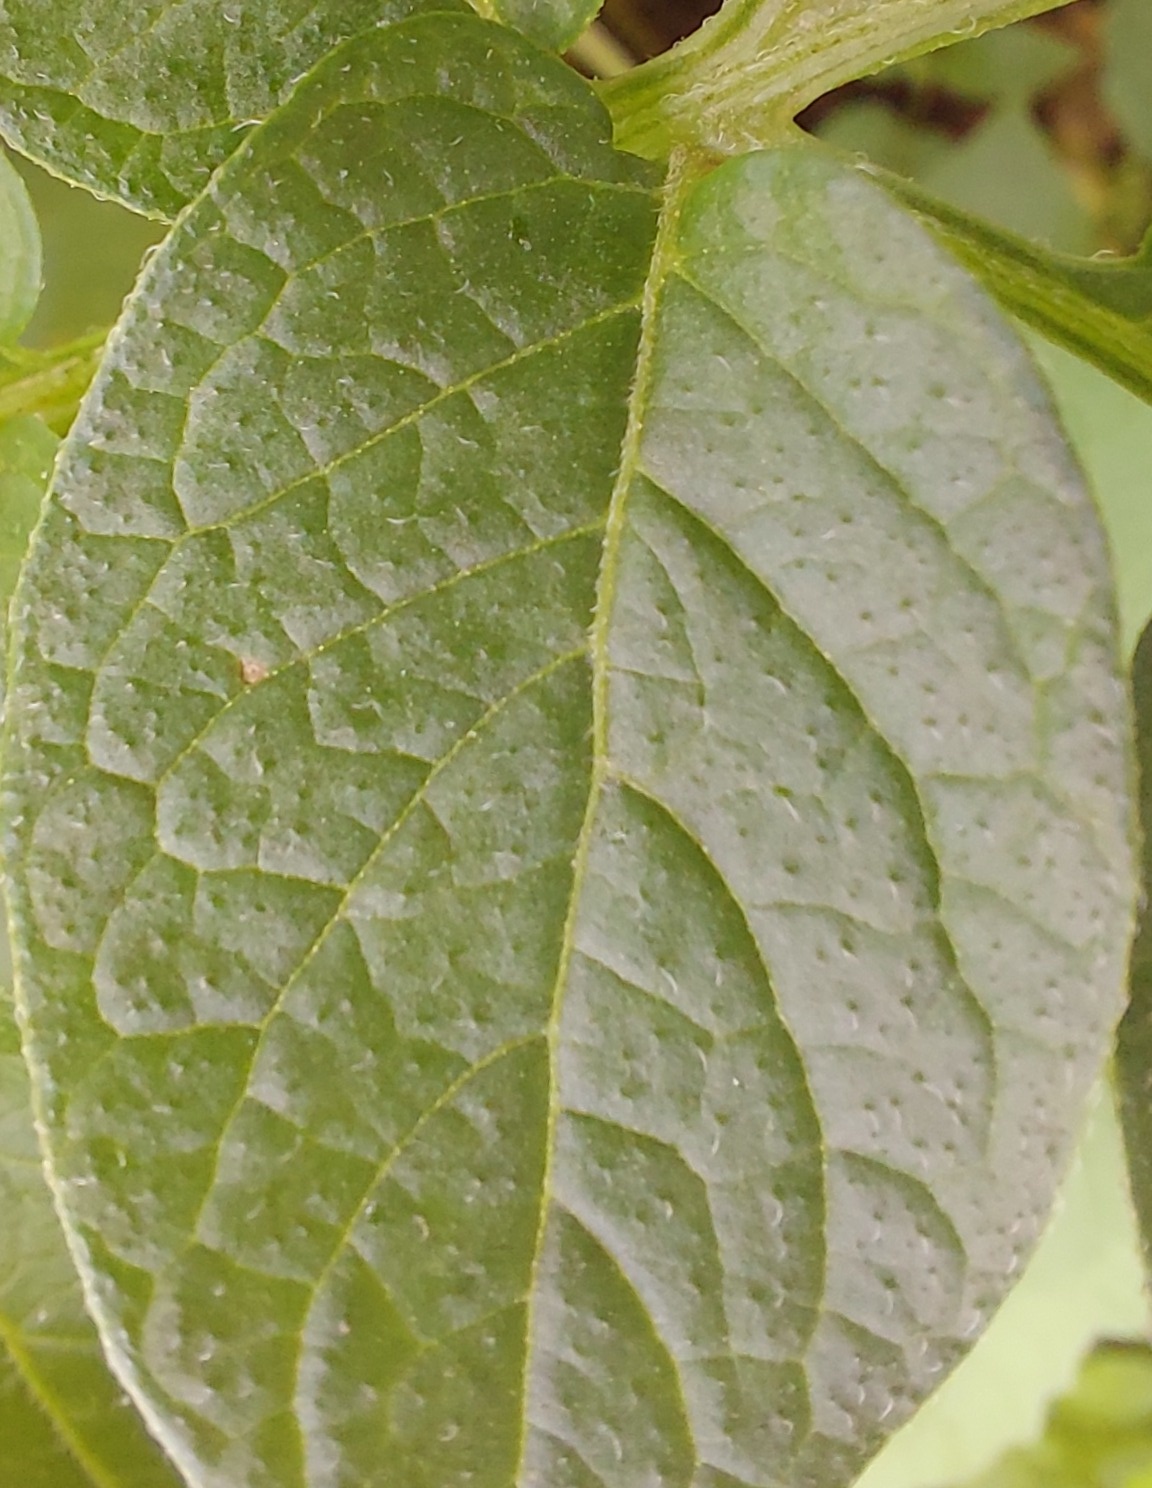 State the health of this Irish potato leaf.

healthy
